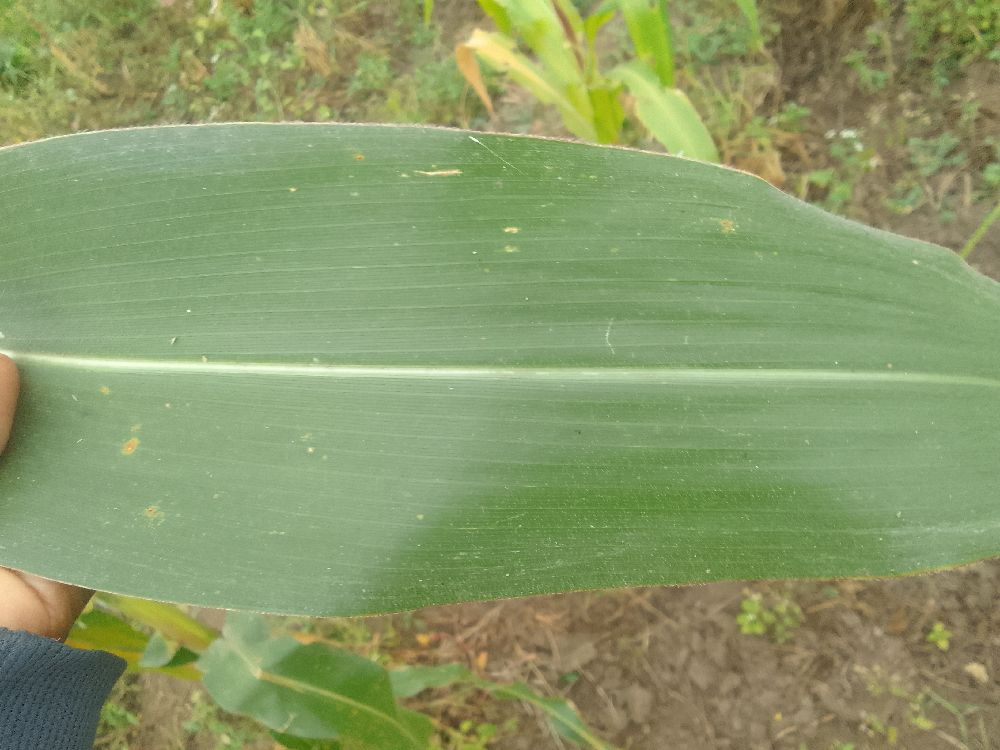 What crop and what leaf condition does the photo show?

maize, healthy
